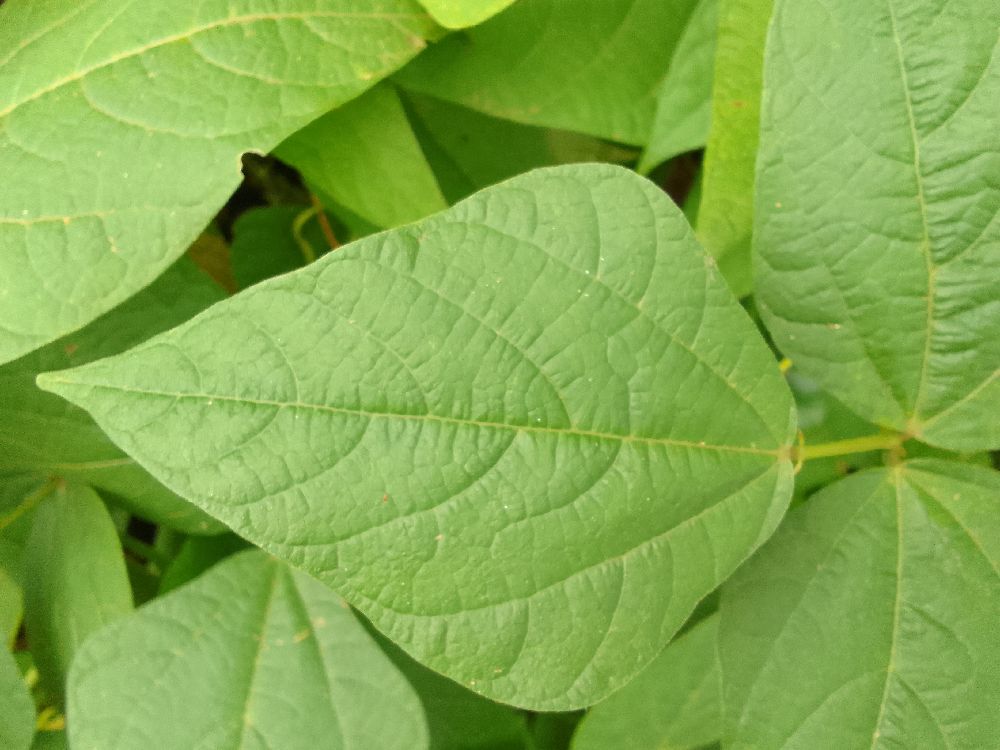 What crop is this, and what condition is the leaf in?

common bean, healthy
